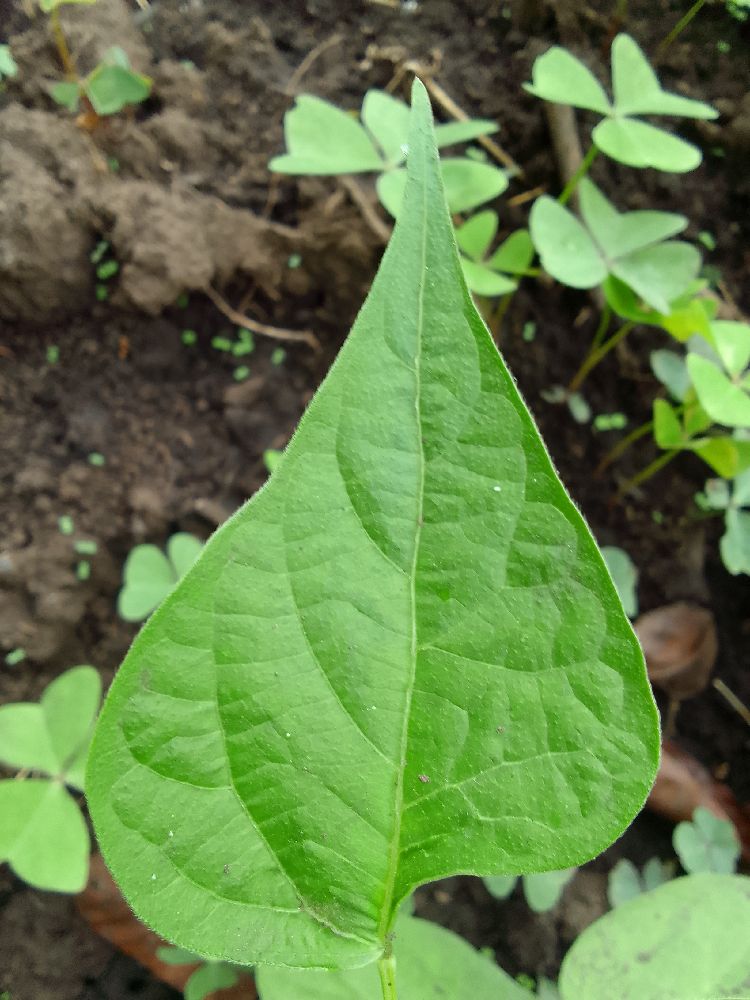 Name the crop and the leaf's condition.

common bean, healthy
